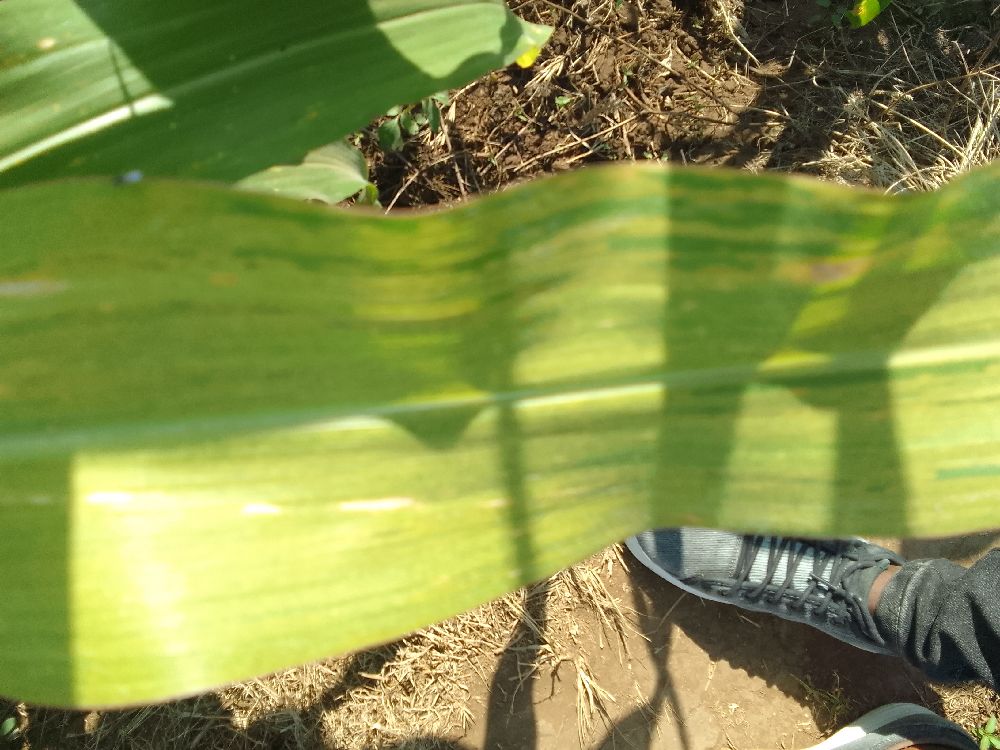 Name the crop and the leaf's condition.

maize, maize lethal necrosis
